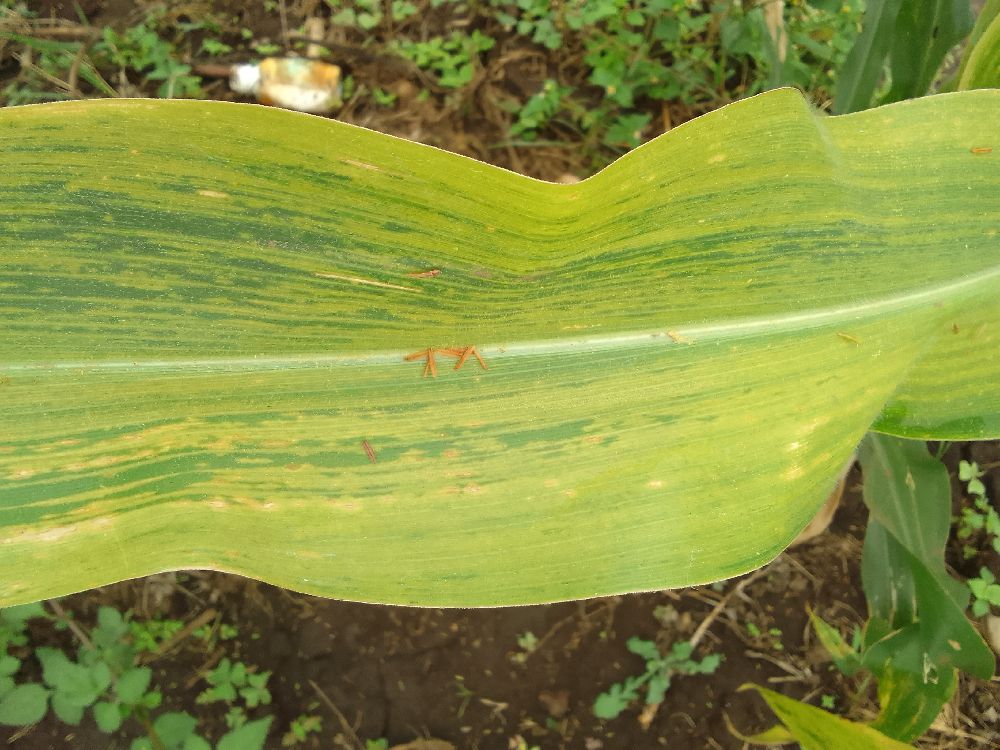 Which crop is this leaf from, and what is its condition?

maize, maize lethal necrosis
